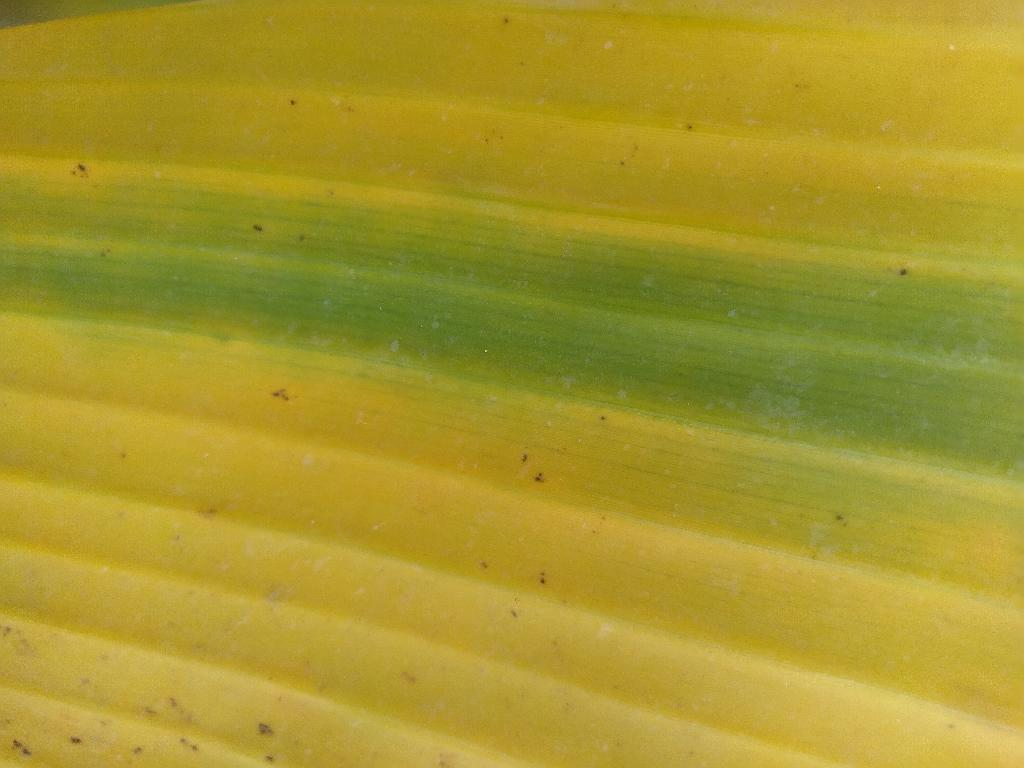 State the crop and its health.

banana, fusarium wilt race 1
